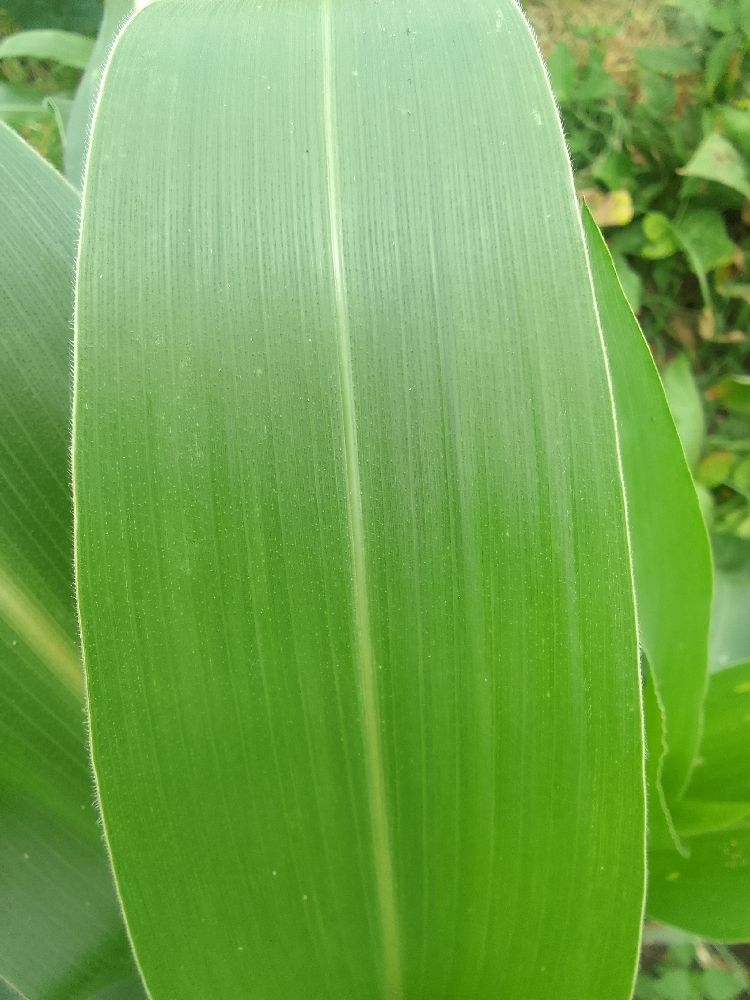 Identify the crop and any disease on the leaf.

maize, healthy
